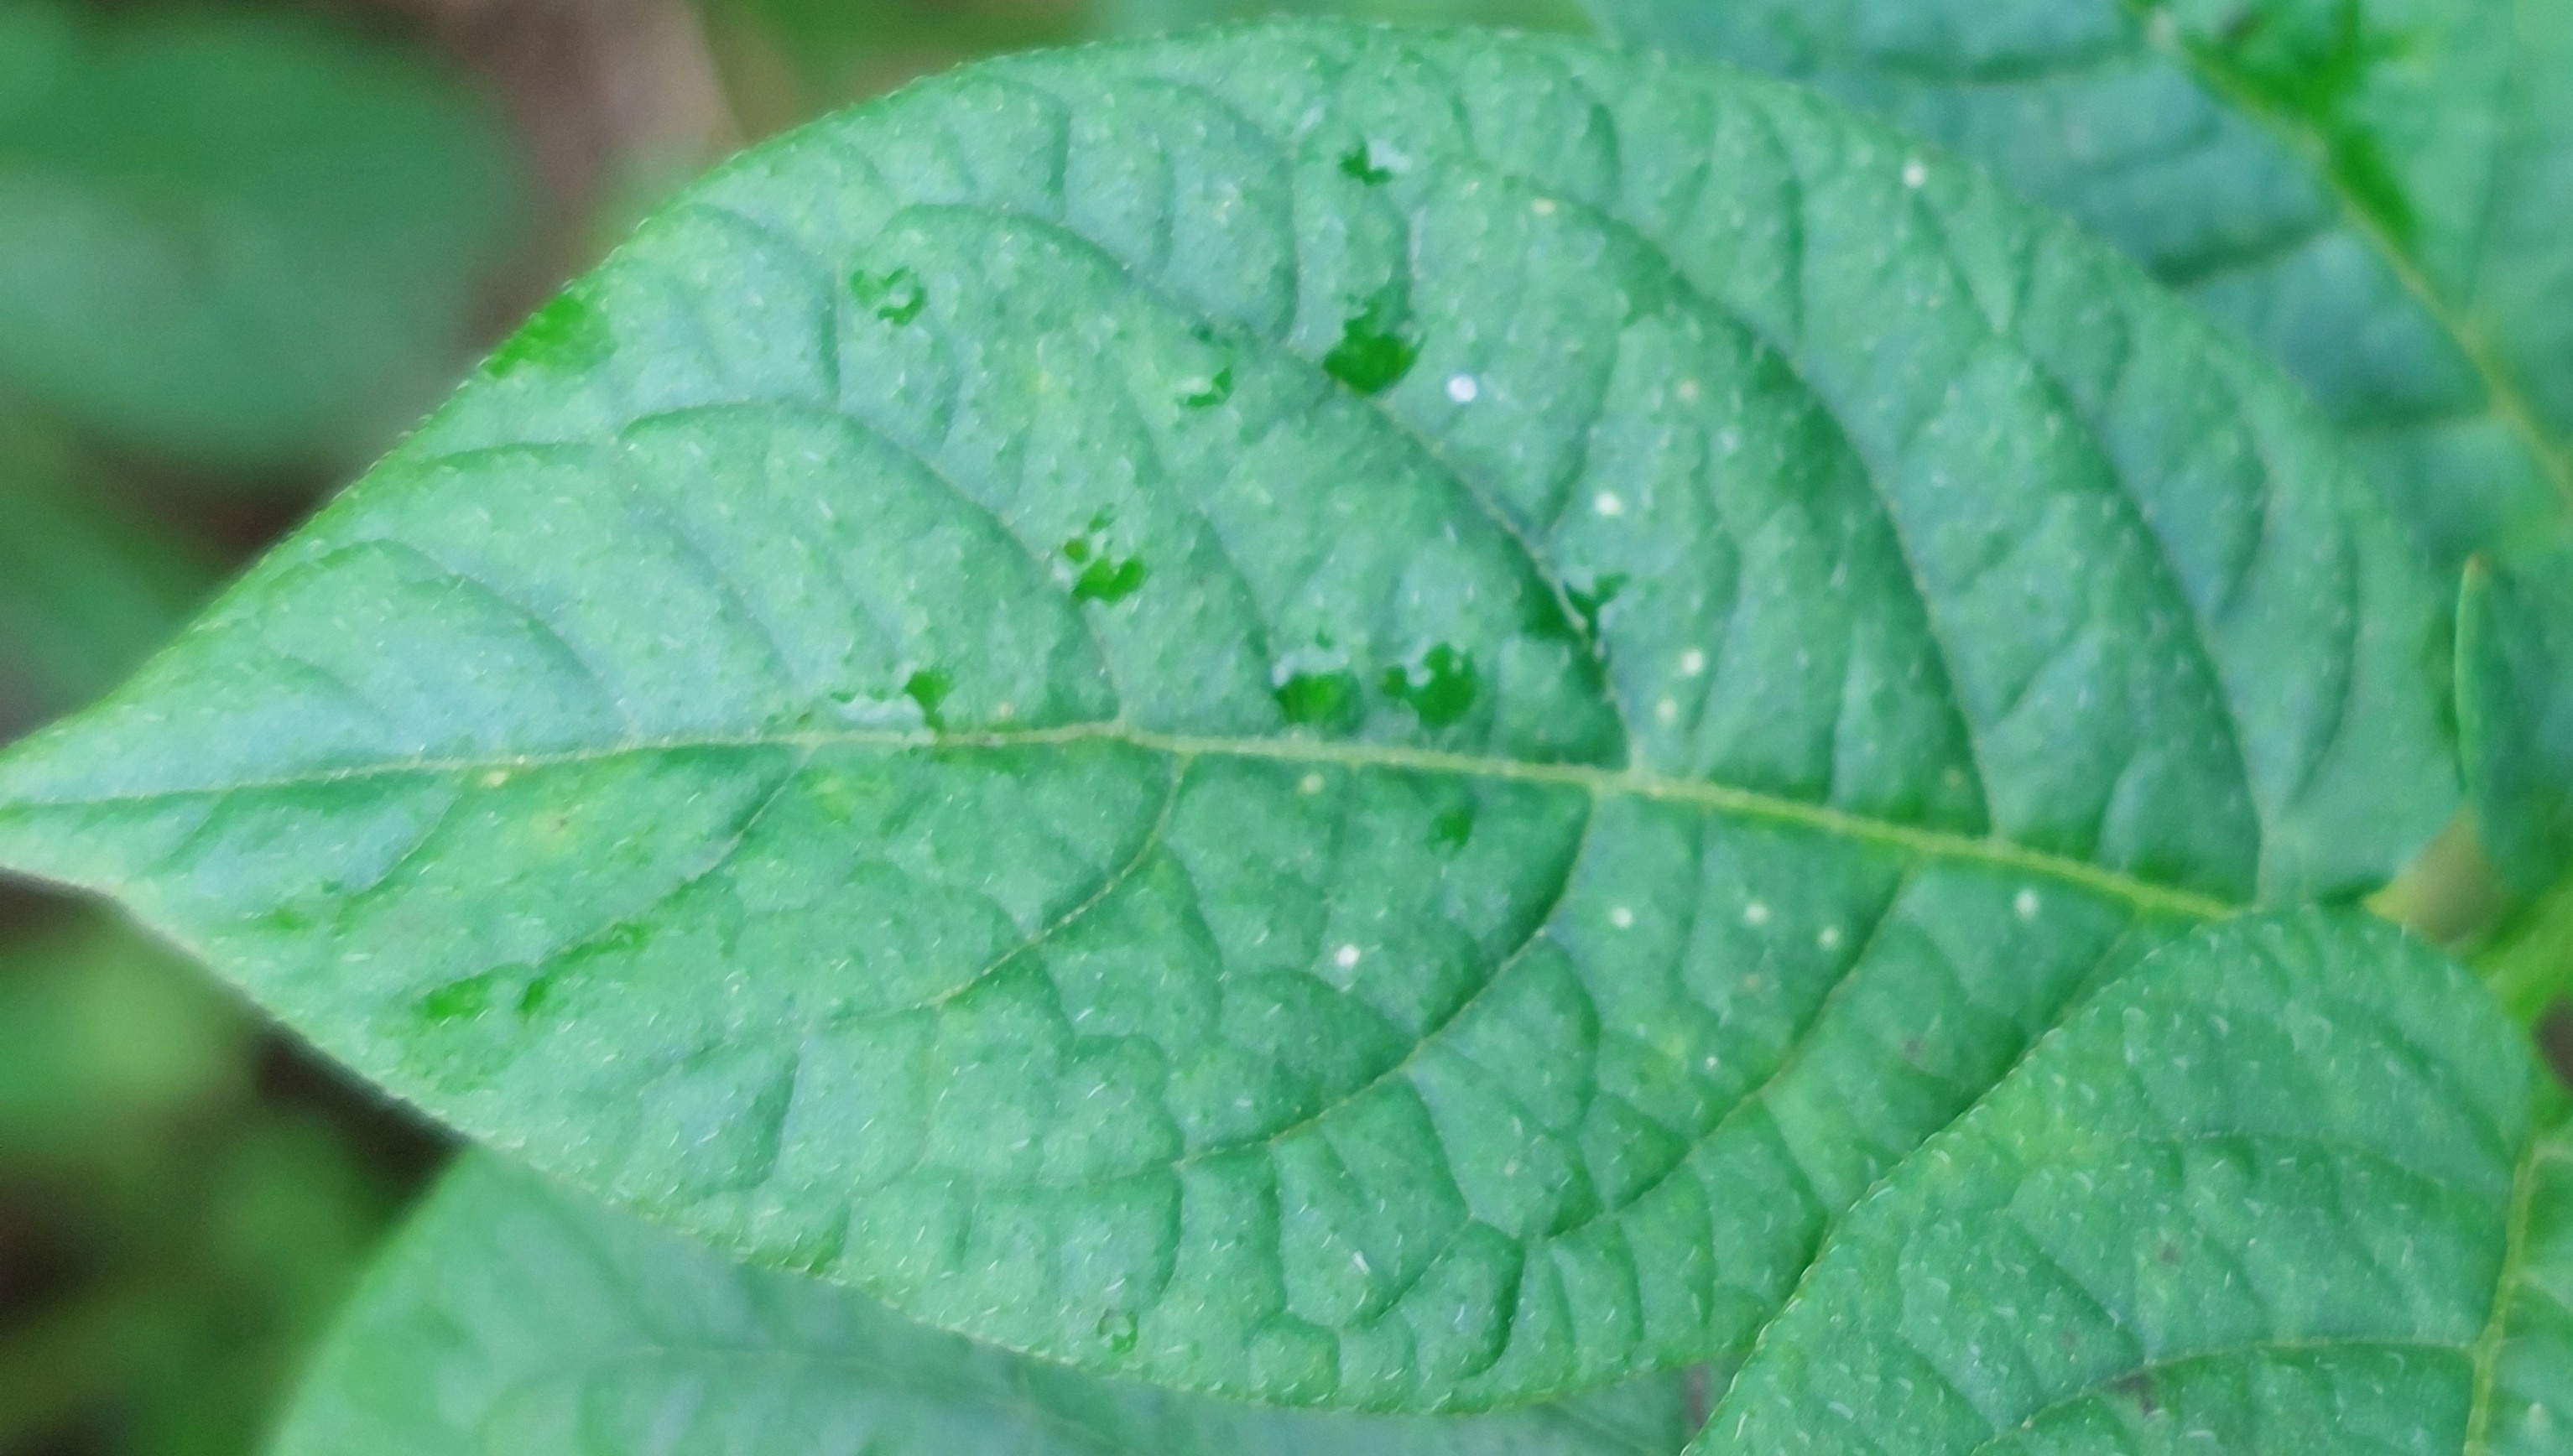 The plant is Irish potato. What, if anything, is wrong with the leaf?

healthy
